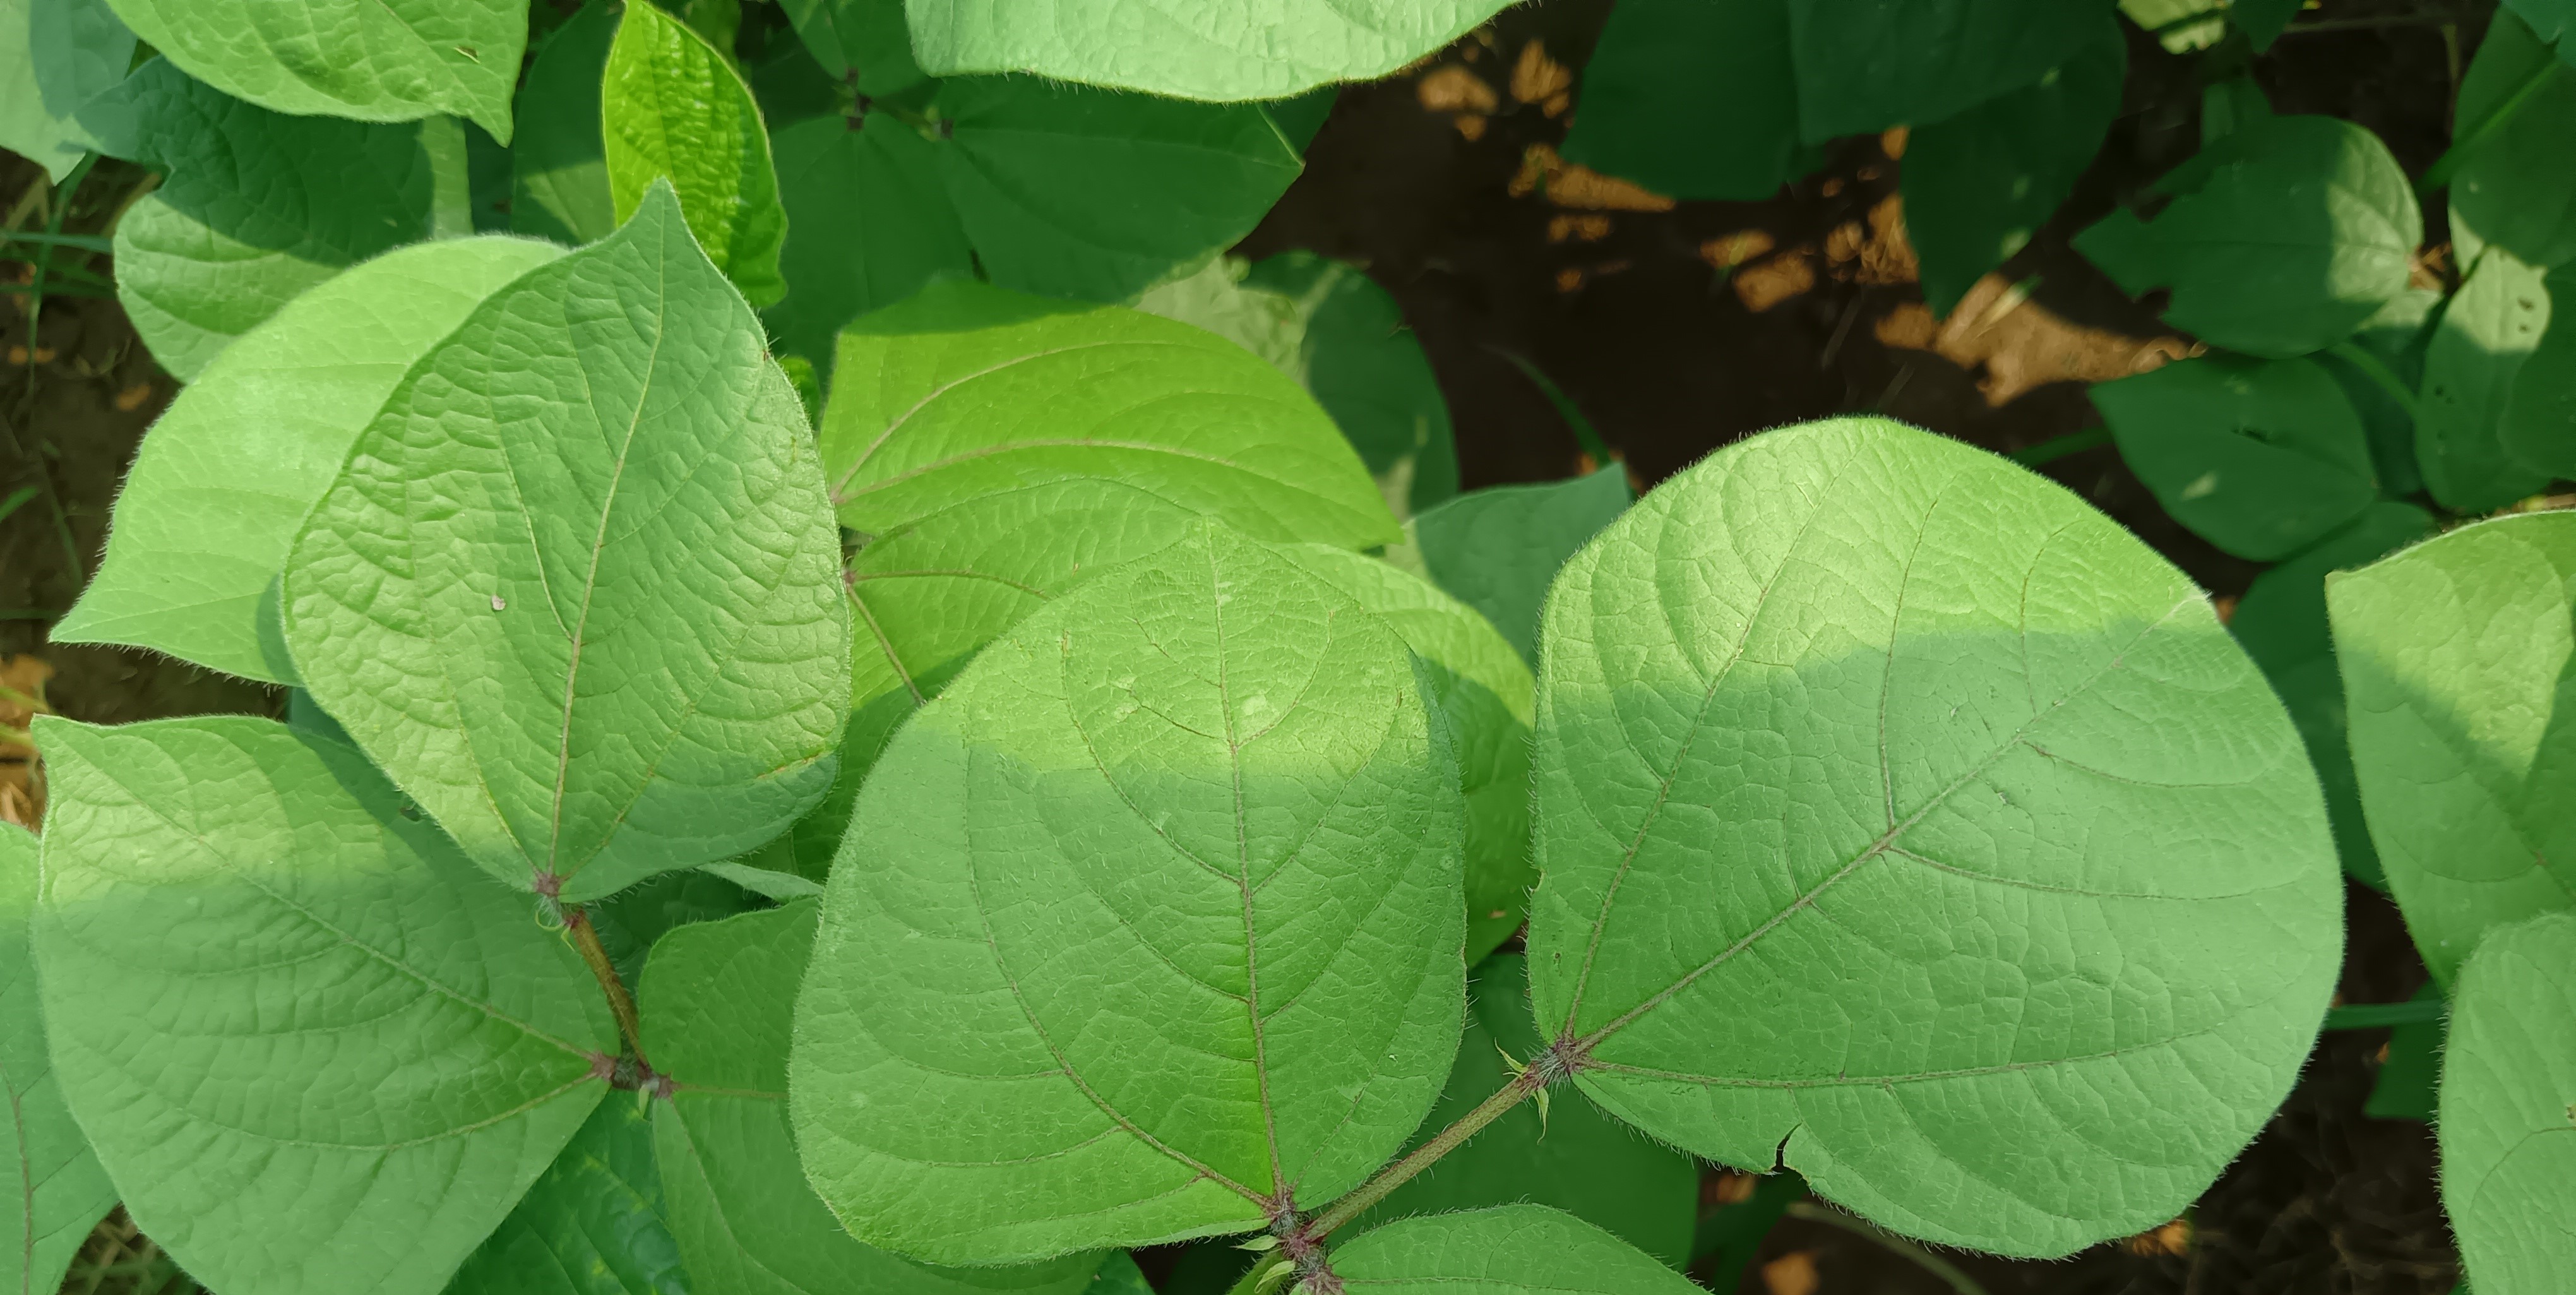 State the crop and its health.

mungbean, healthy
